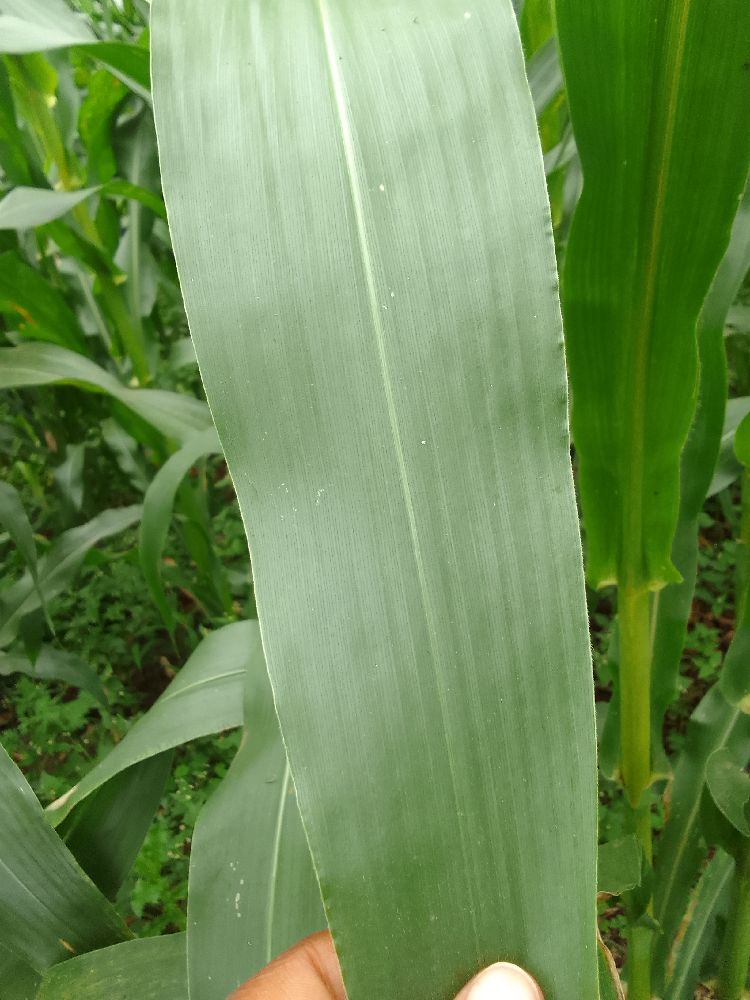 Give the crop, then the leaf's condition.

maize, healthy
